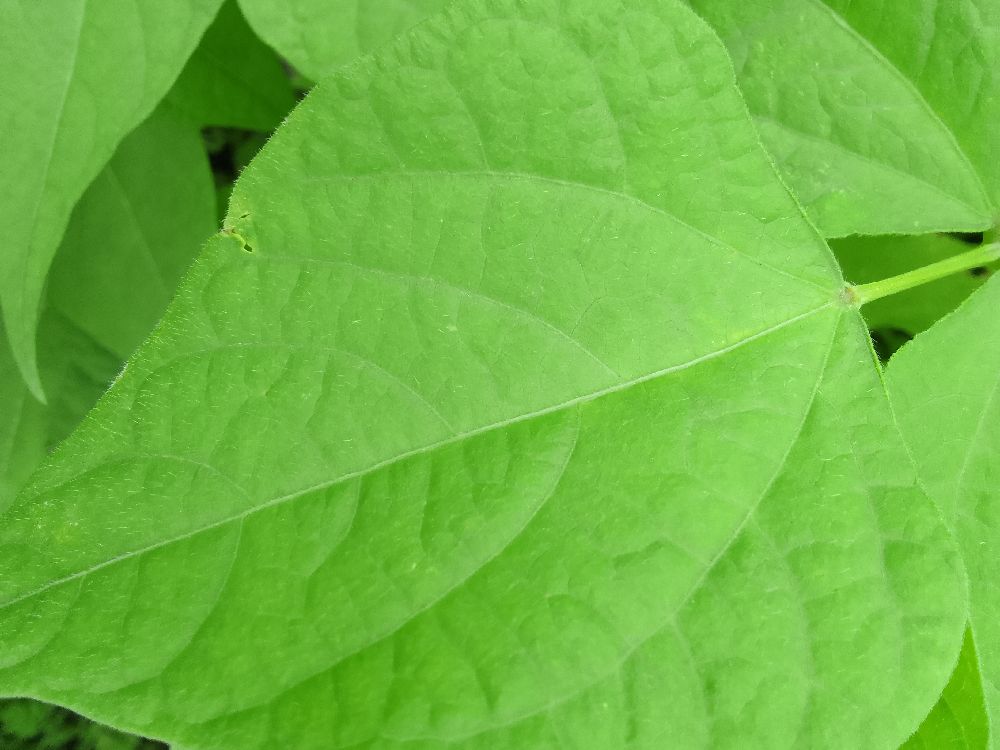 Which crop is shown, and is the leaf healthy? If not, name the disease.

common bean, healthy
